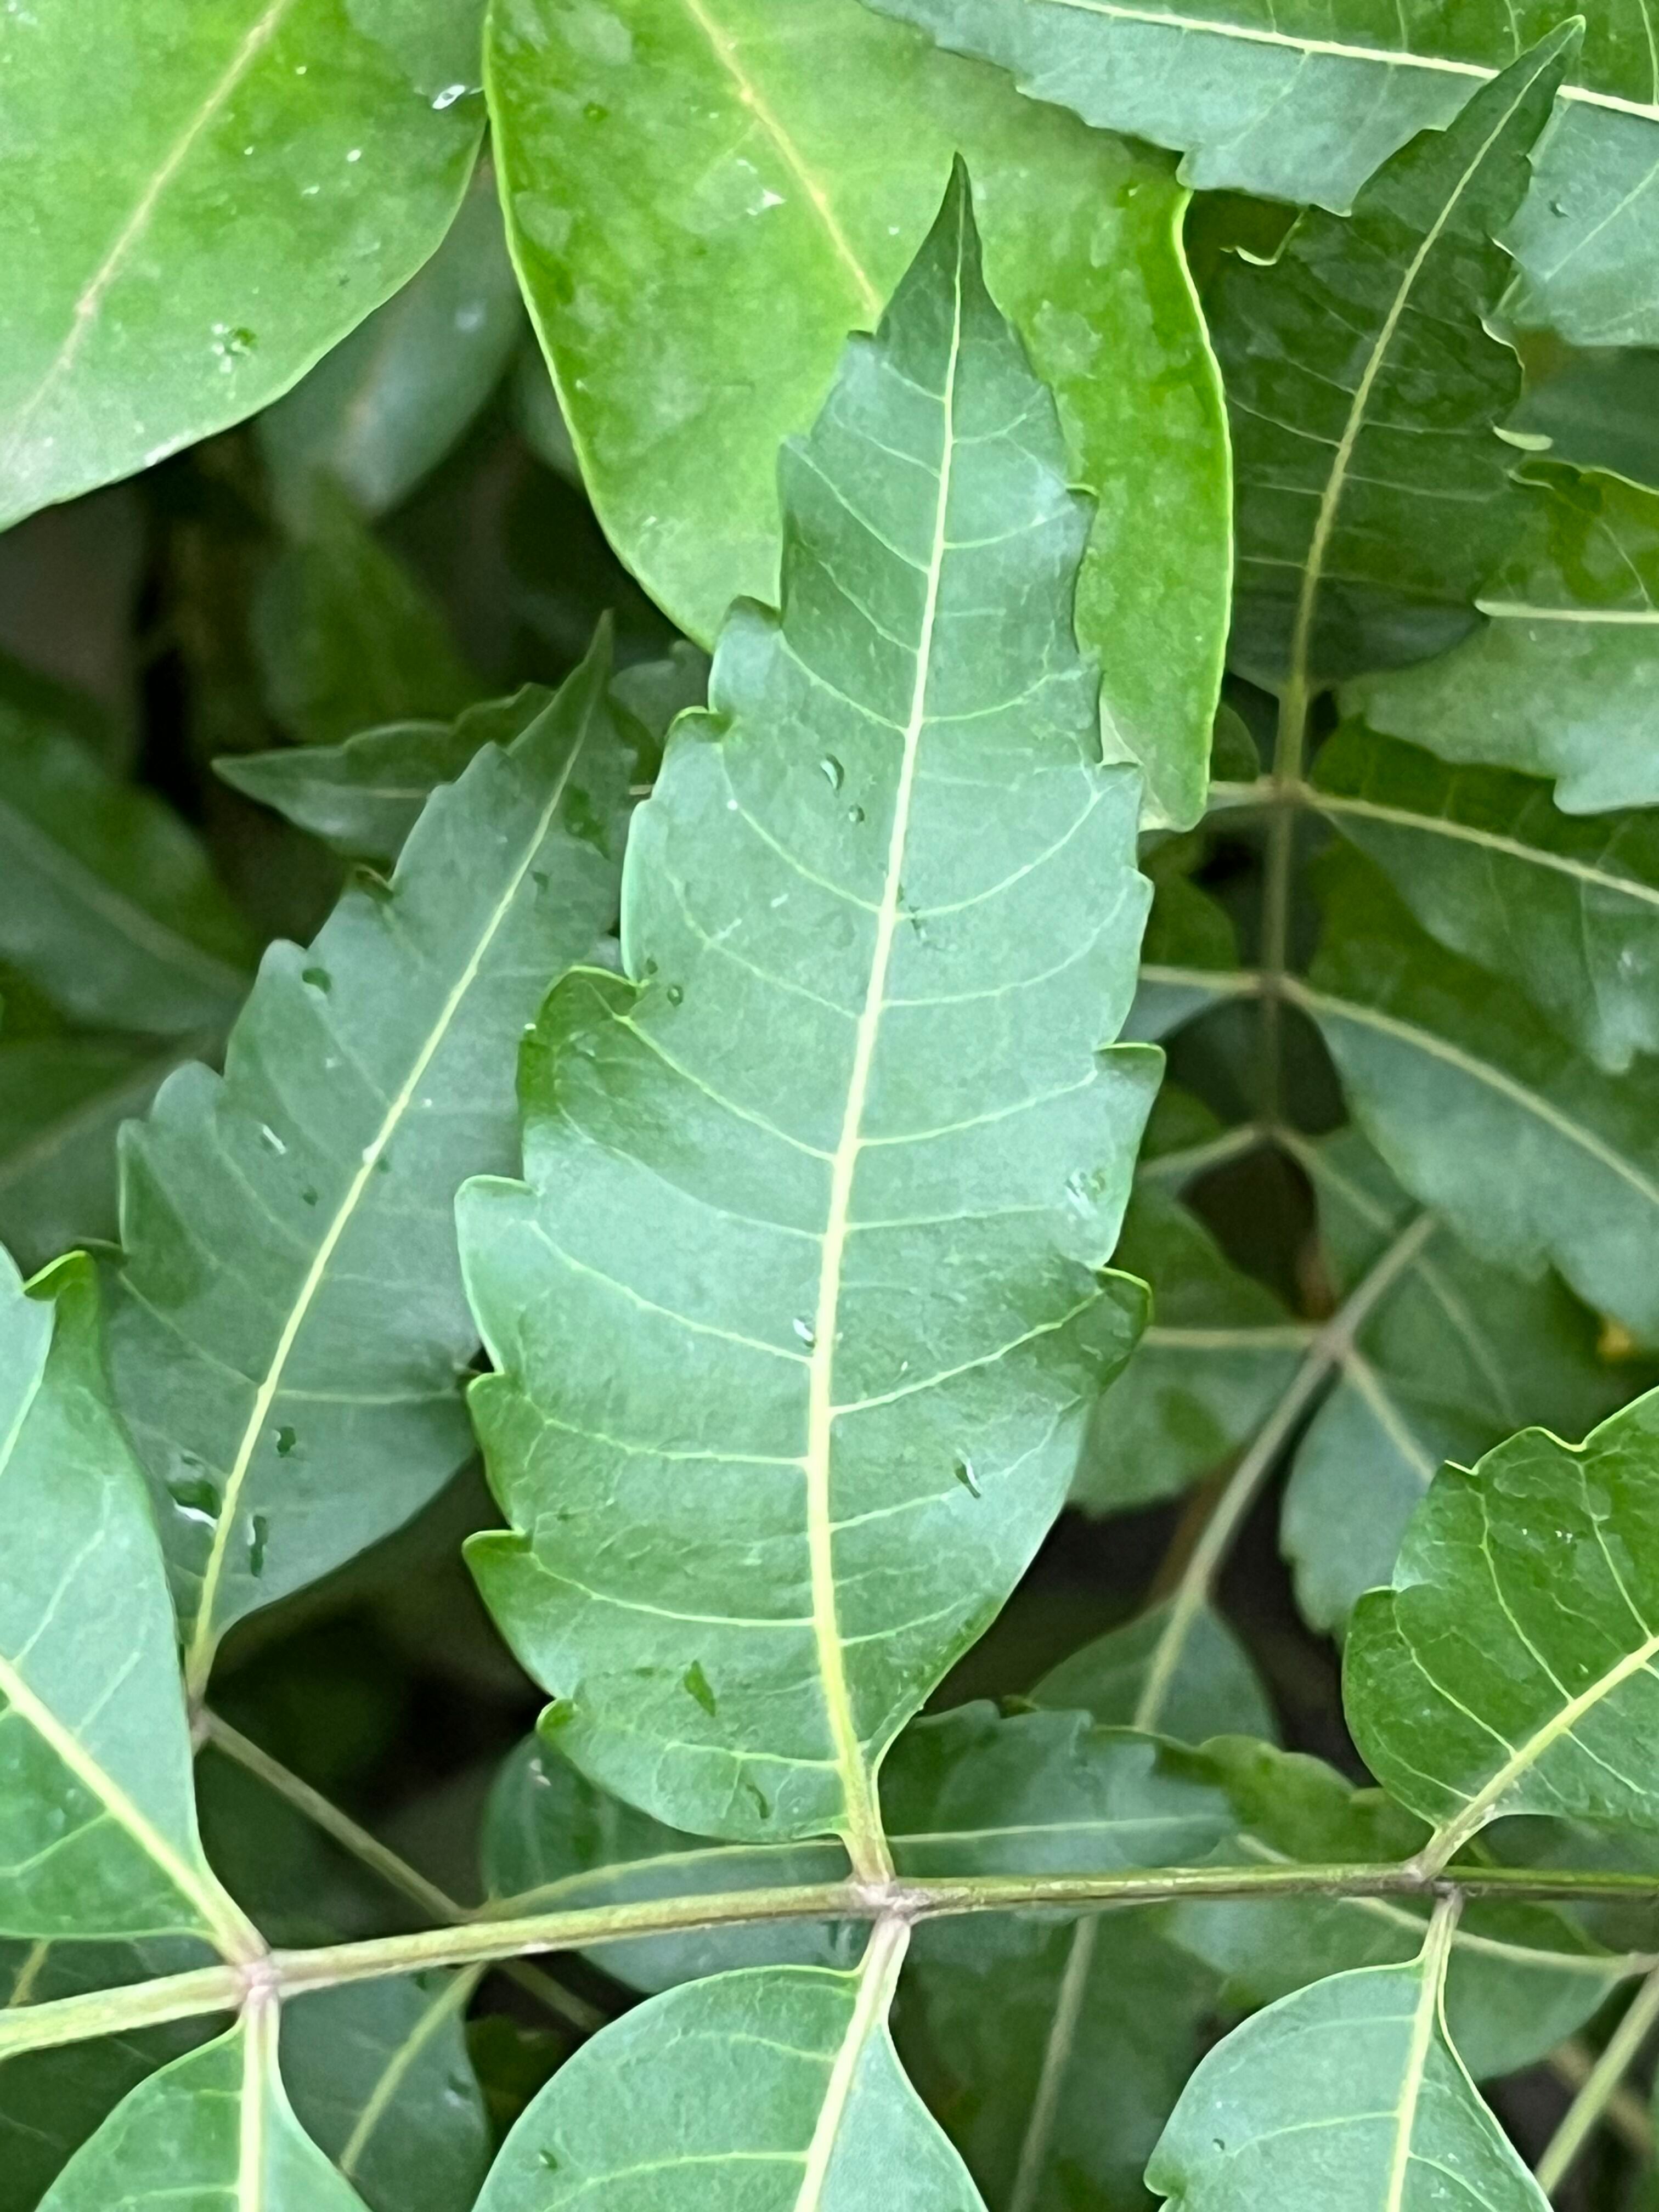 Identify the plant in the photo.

neem
